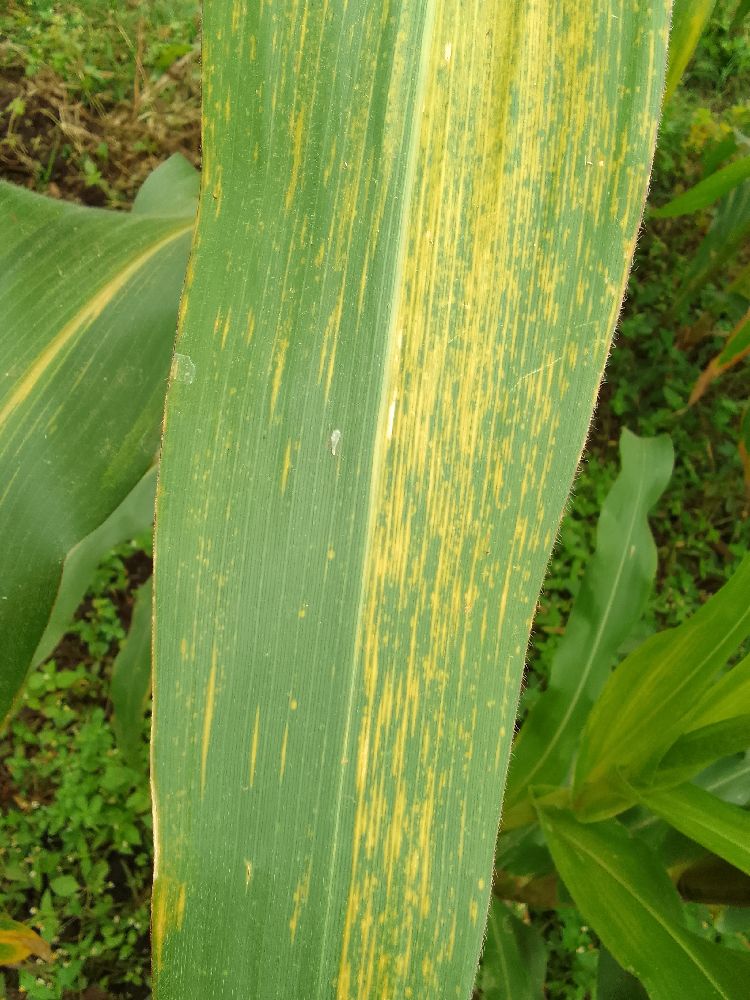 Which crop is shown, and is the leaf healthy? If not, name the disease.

maize, maize lethal necrosis
